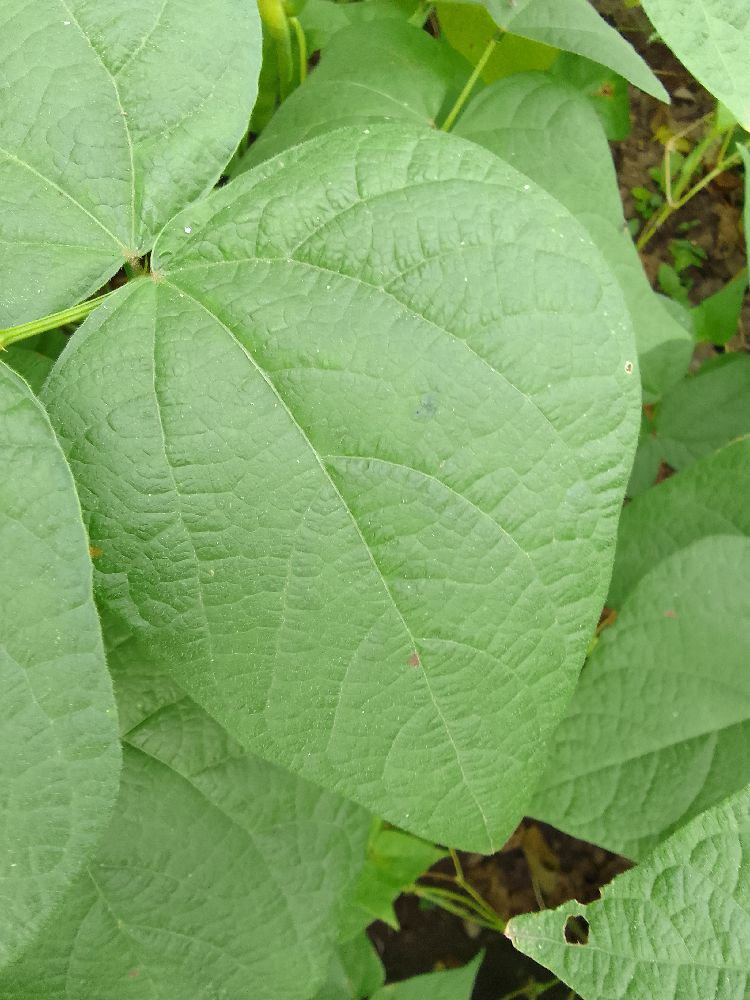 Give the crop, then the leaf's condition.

common bean, healthy
